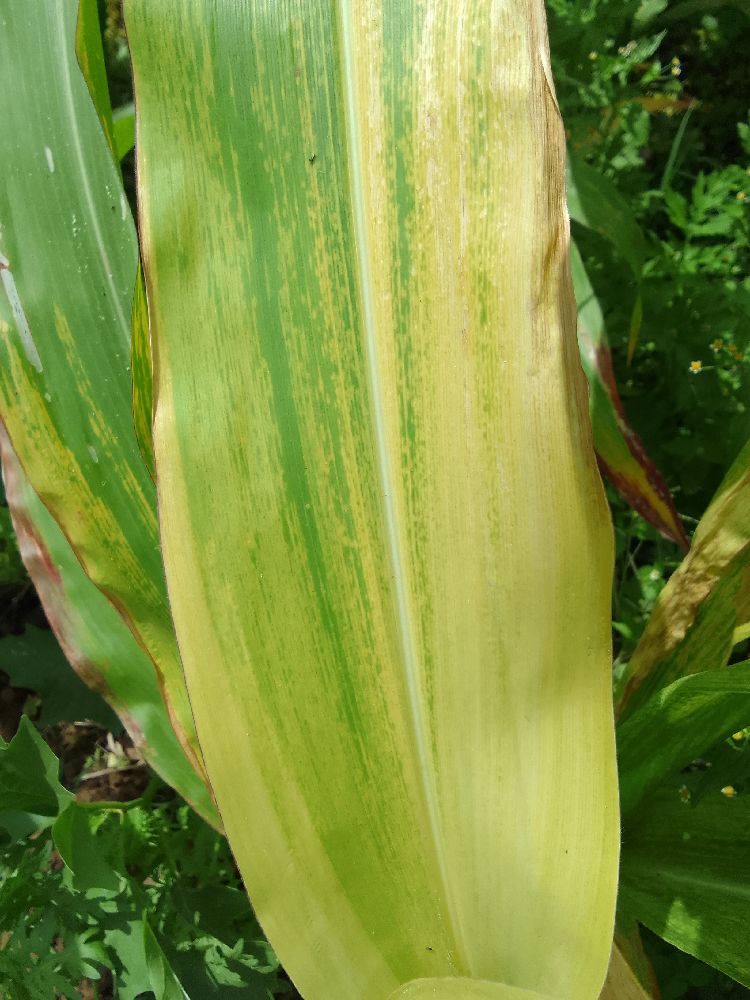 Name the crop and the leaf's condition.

maize, maize lethal necrosis
